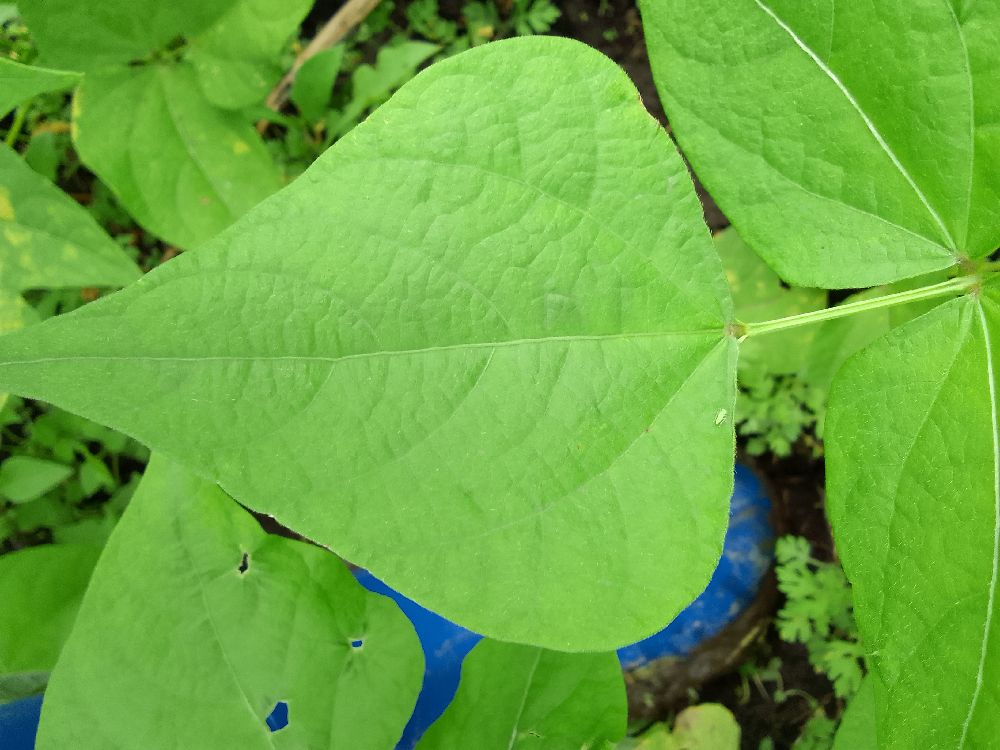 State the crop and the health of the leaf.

common bean, healthy
